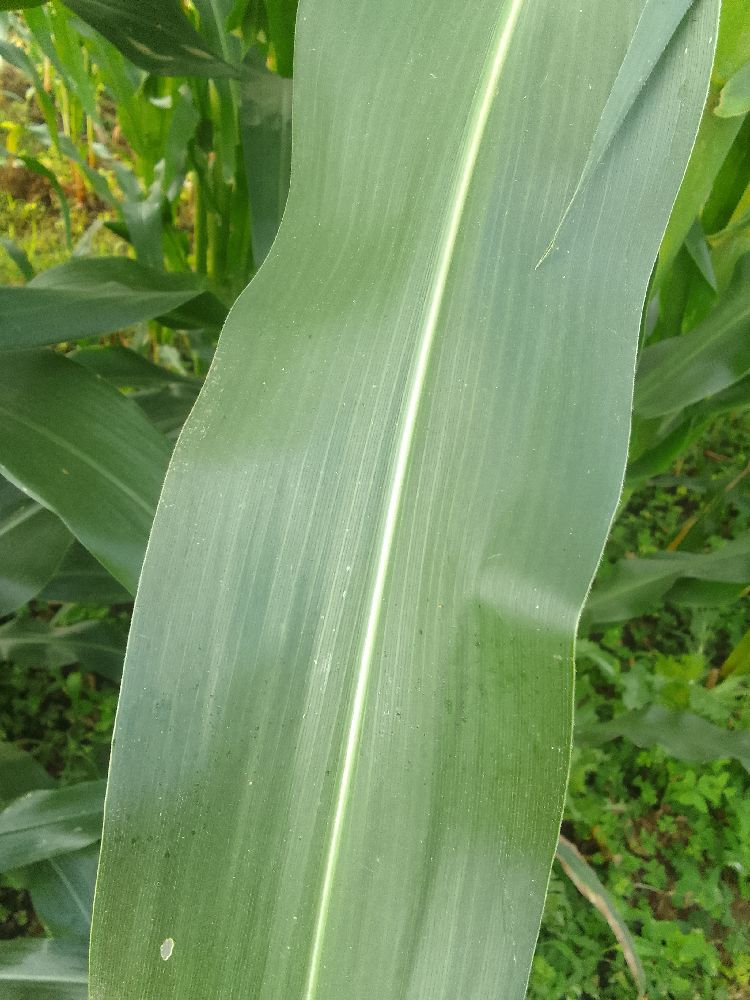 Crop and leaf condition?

maize, healthy
